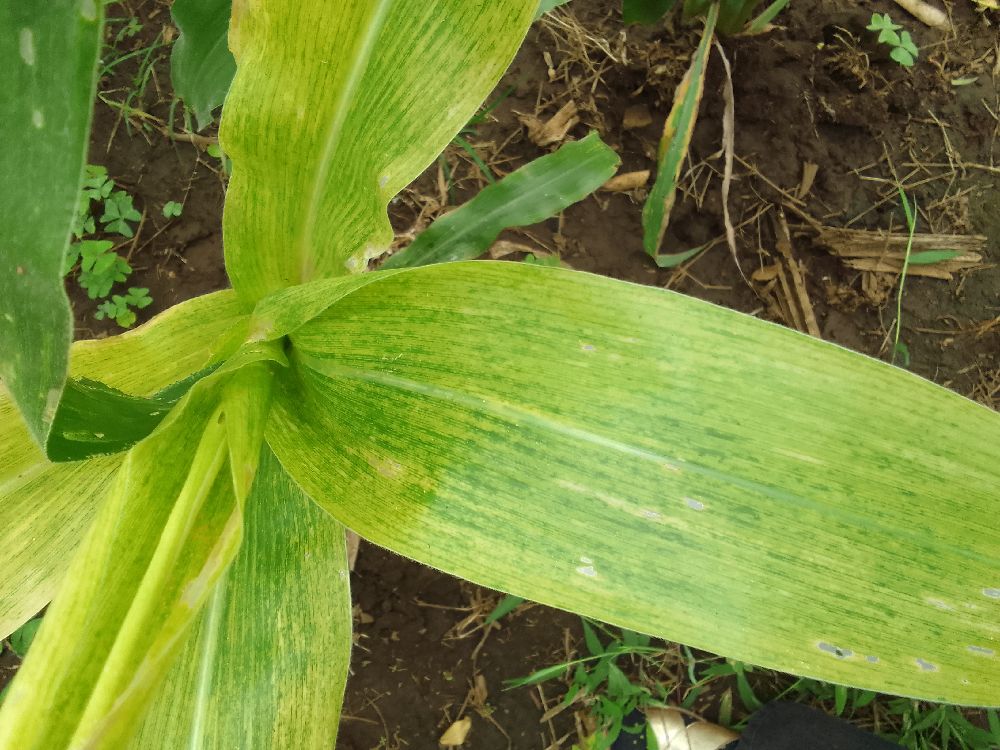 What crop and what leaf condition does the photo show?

maize, maize lethal necrosis
